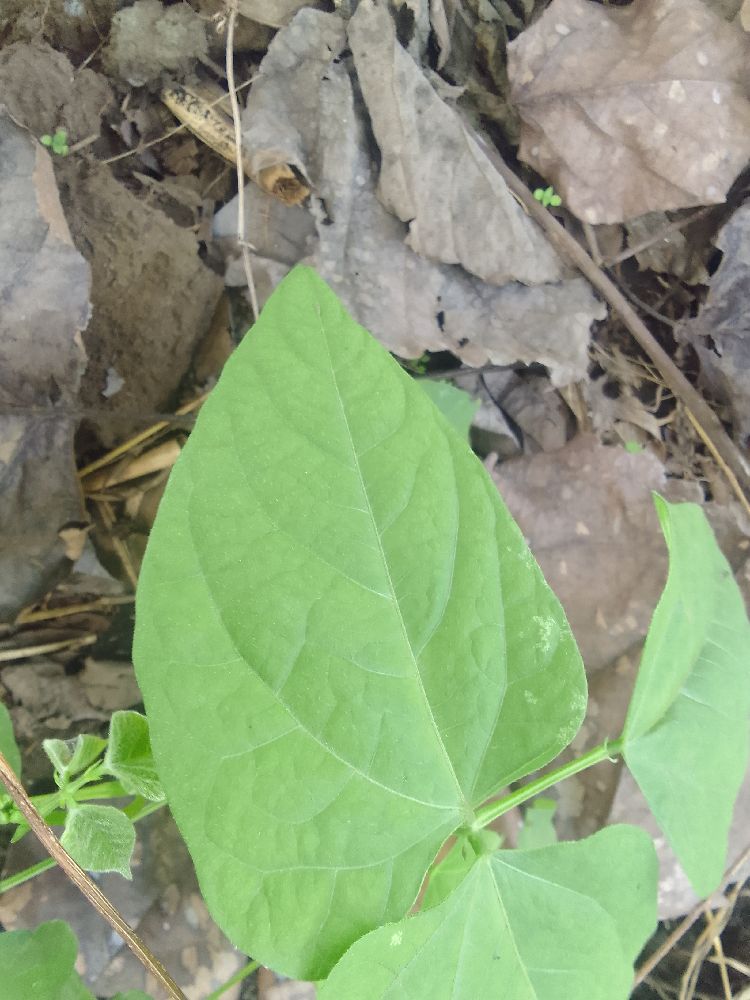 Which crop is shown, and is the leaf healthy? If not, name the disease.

common bean, healthy
